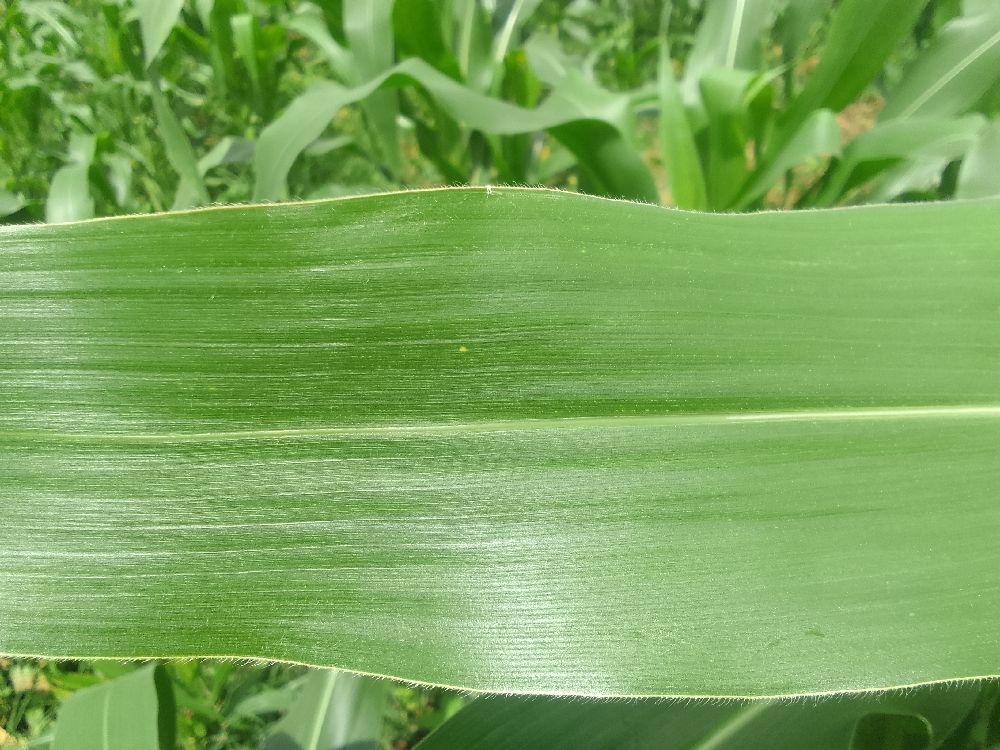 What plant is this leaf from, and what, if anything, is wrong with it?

maize, healthy
